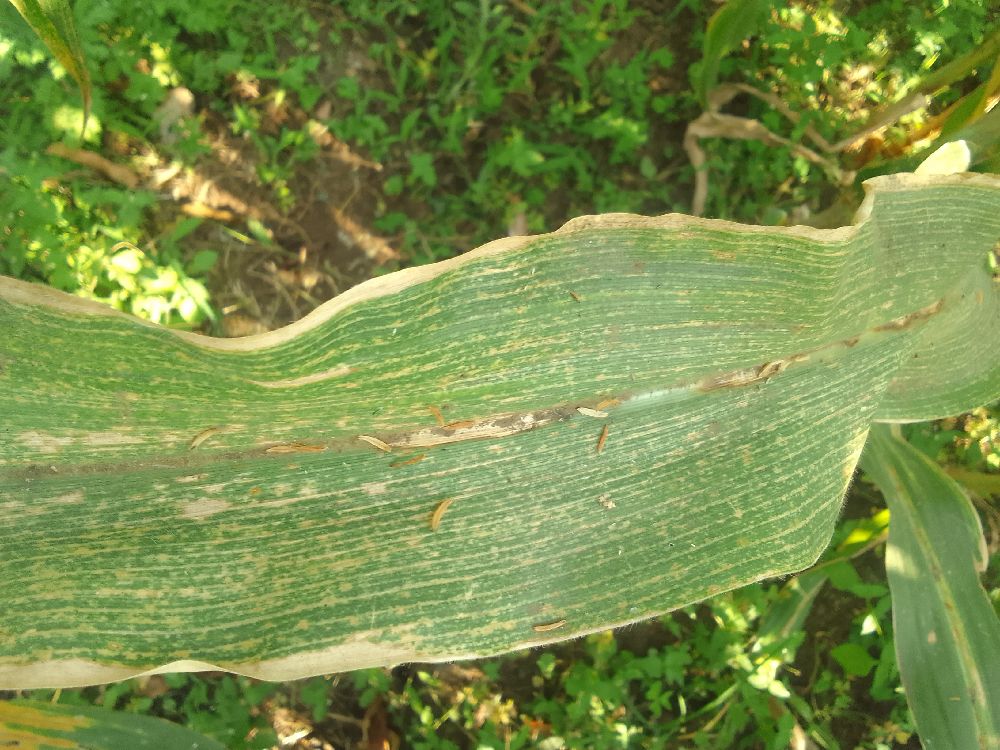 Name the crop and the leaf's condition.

maize, maize lethal necrosis
